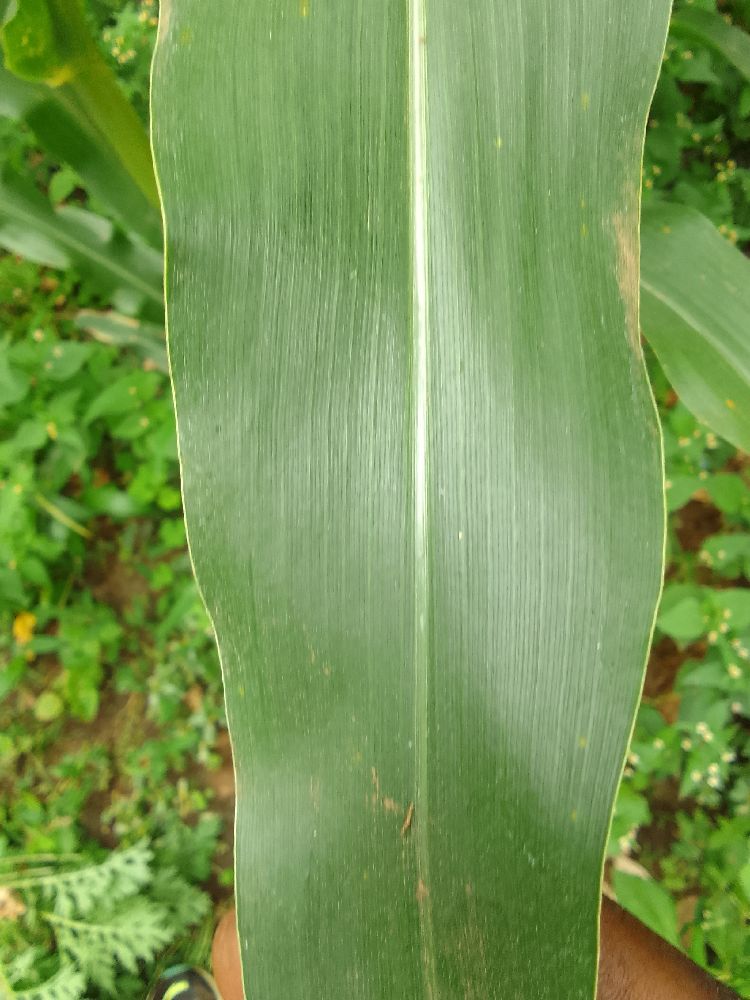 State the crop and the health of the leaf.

maize, healthy
